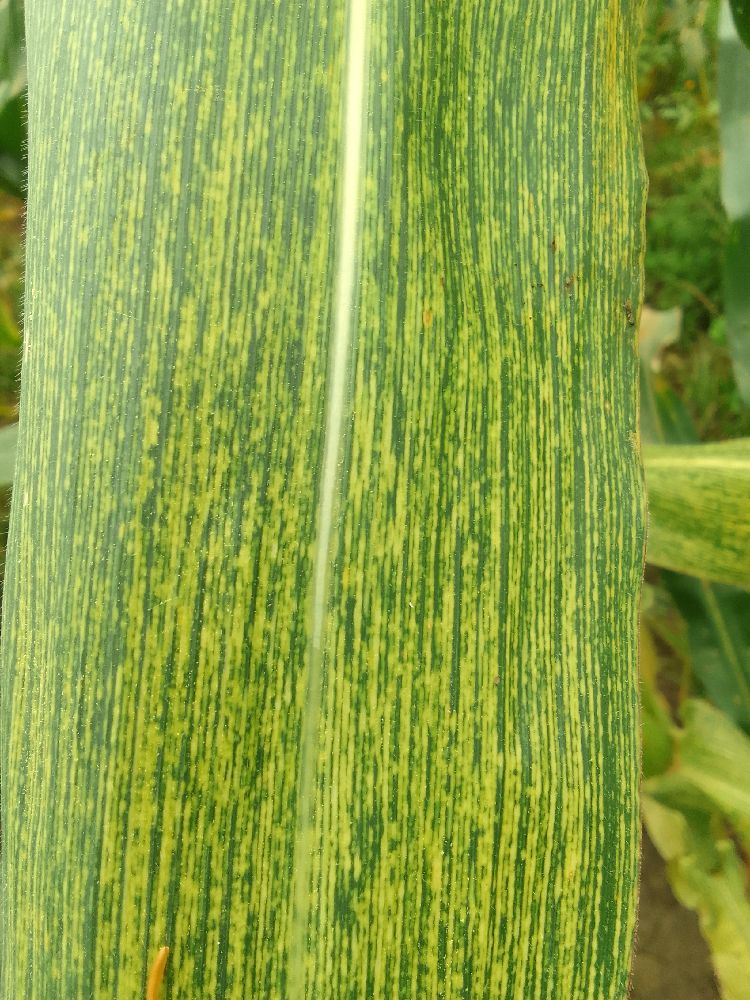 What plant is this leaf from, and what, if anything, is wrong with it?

maize, maize streak virus
